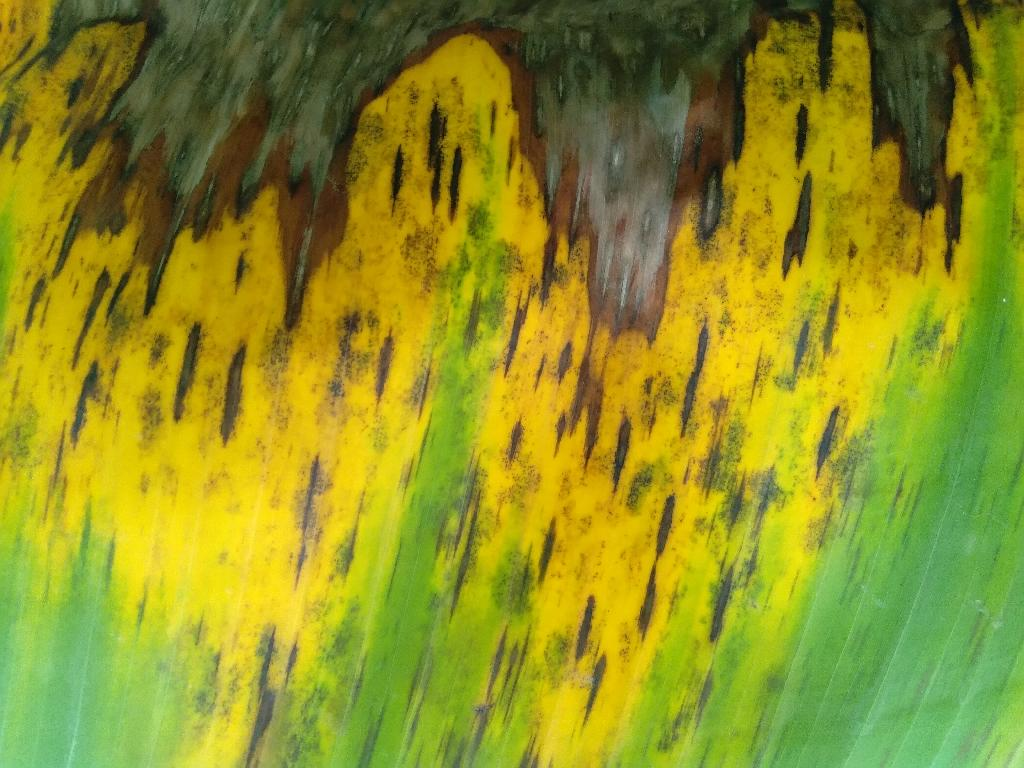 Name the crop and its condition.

banana, black sigatoka
